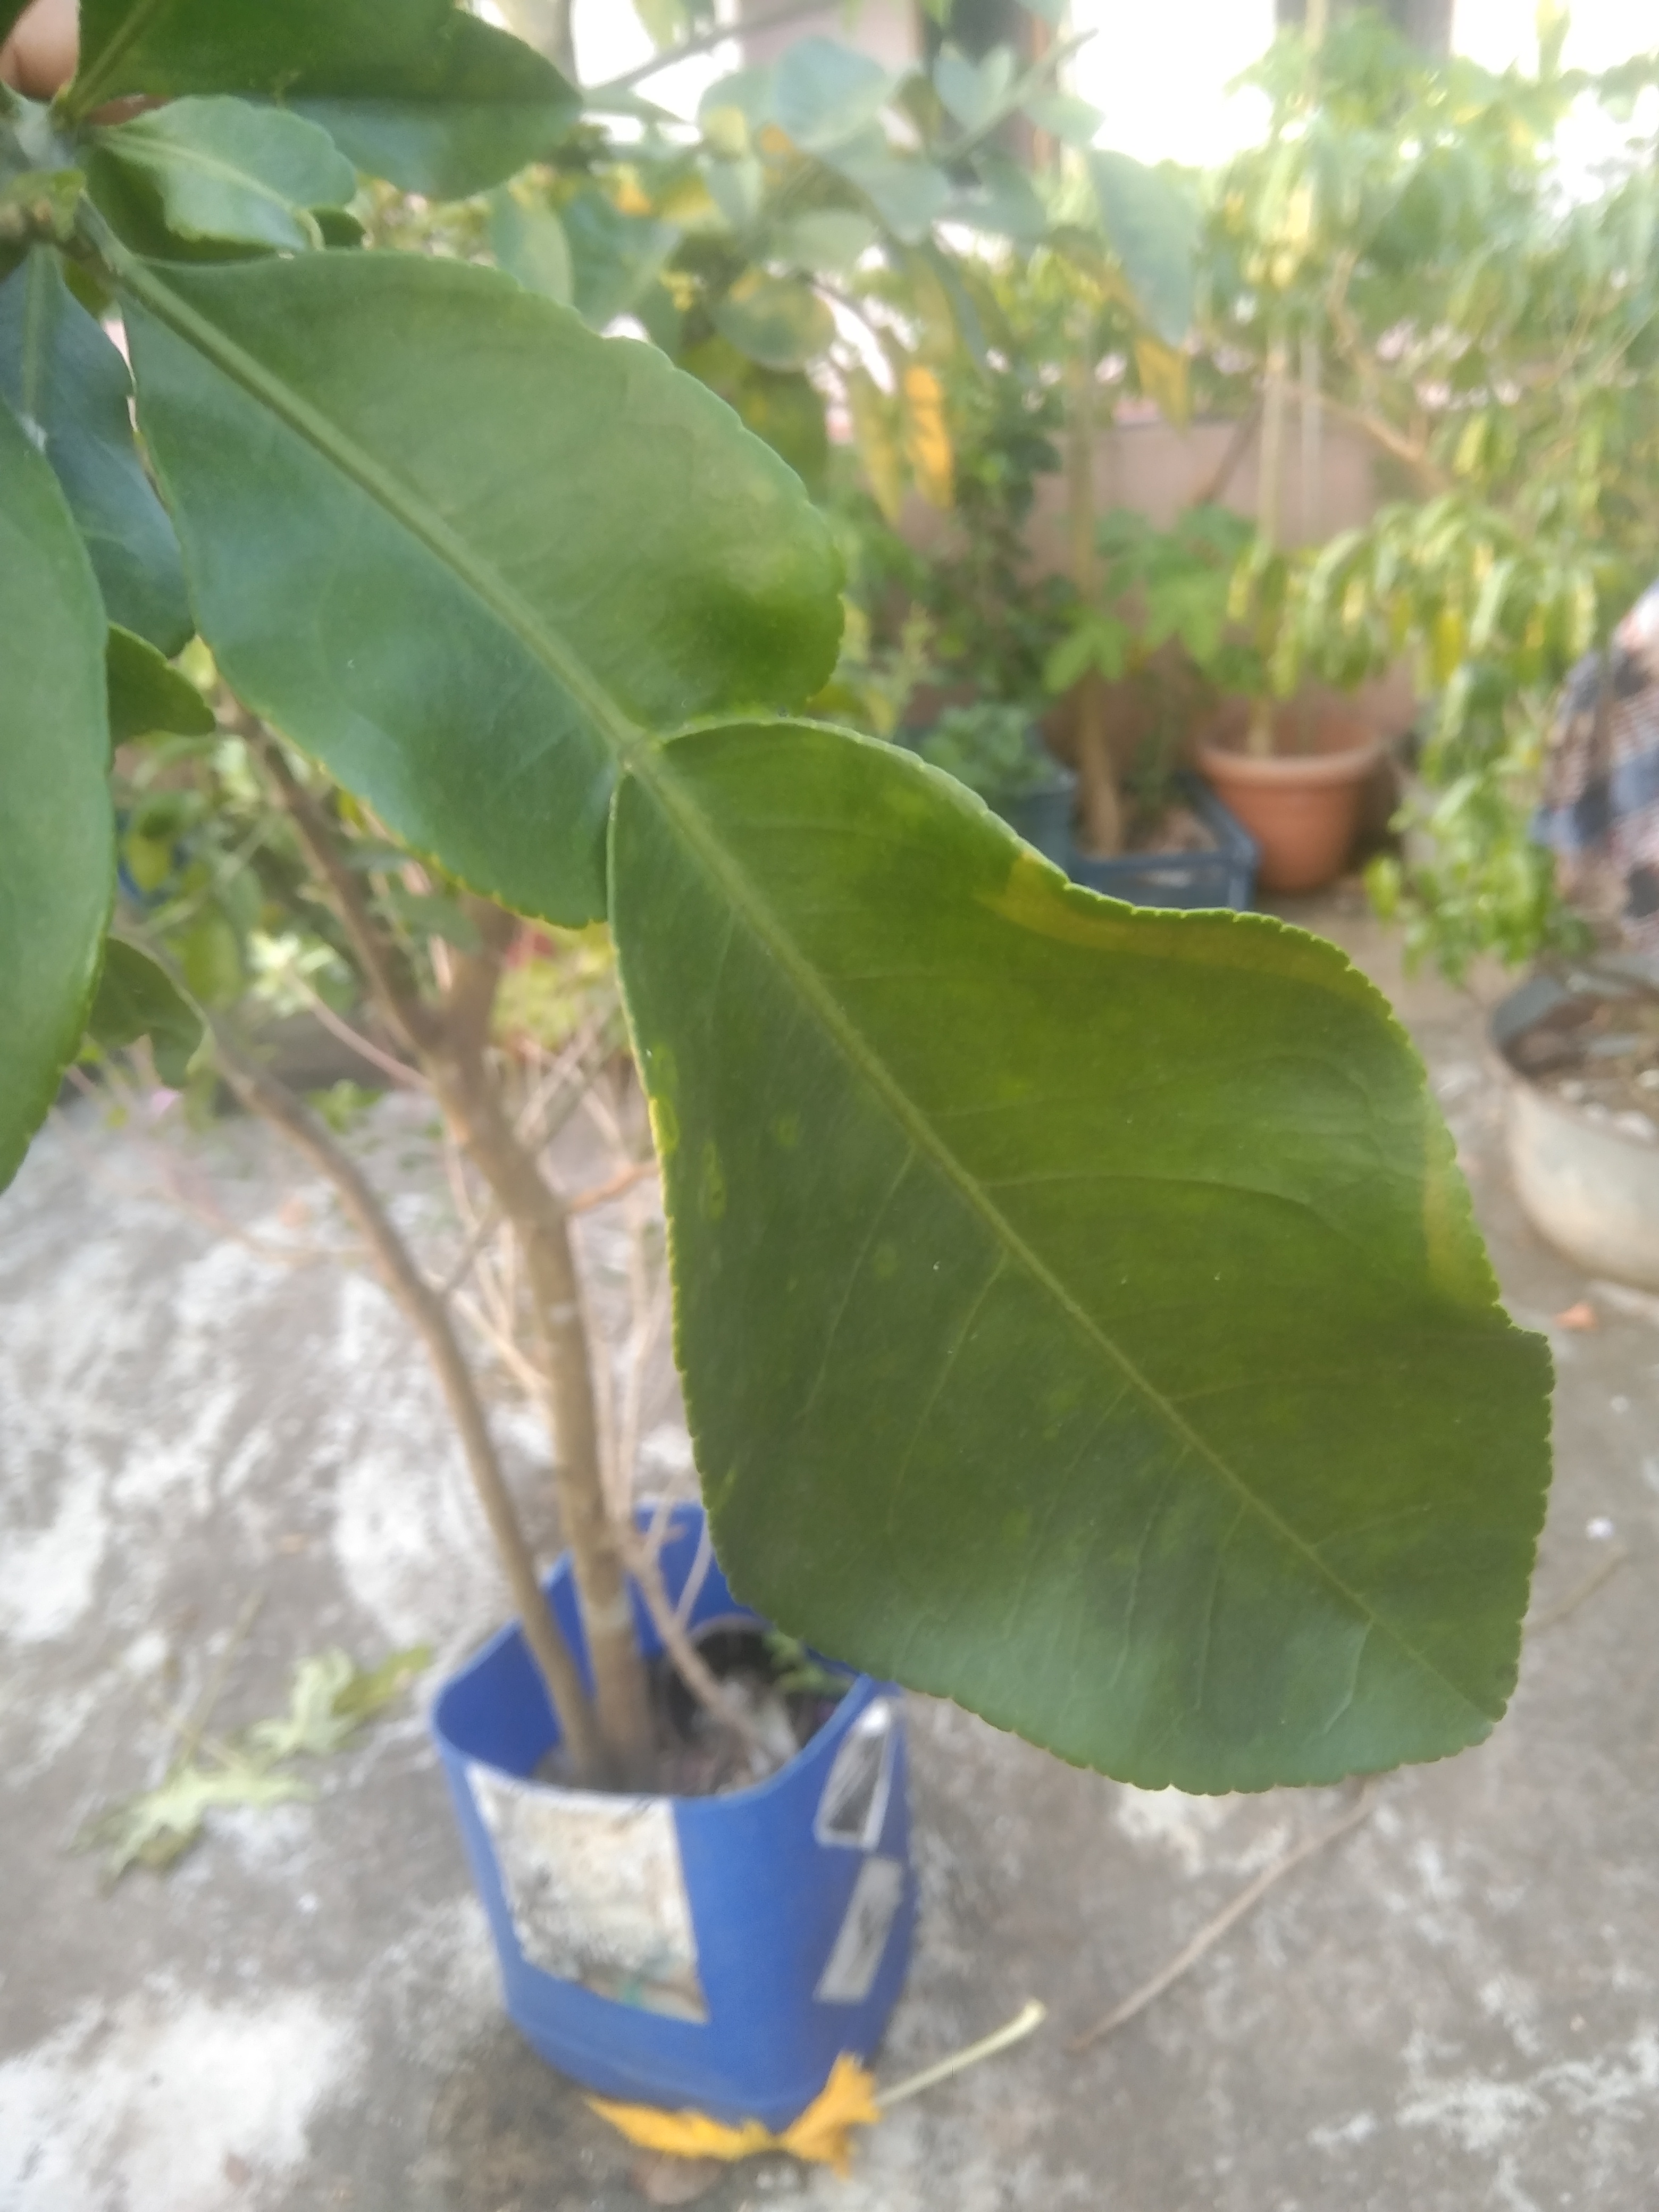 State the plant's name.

lemon
